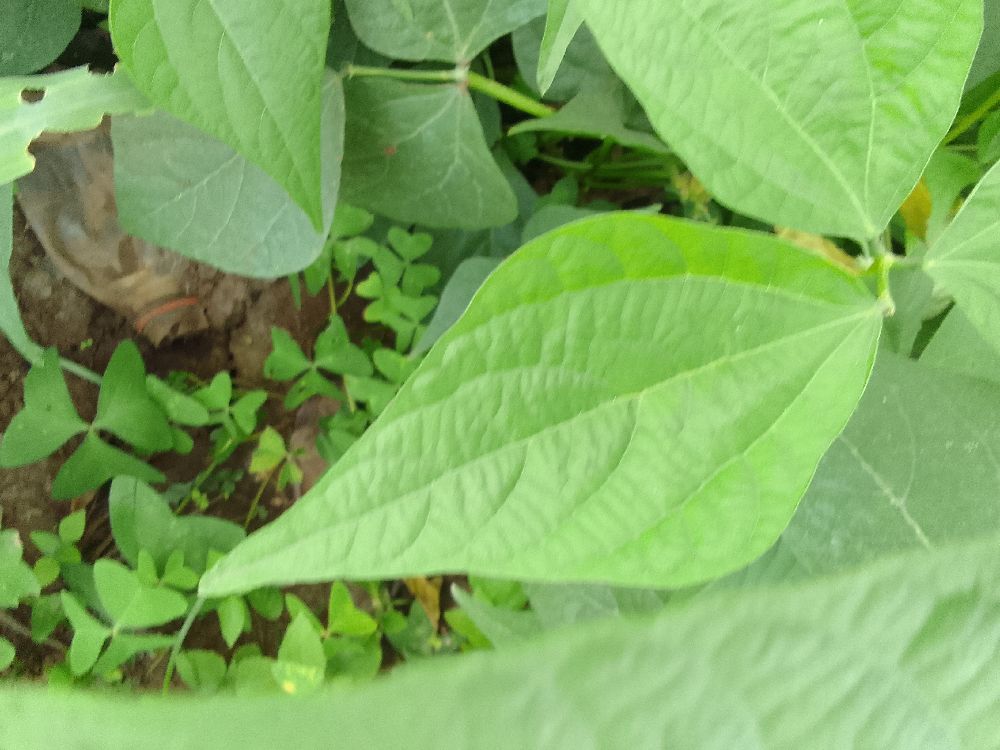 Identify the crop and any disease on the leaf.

common bean, healthy
